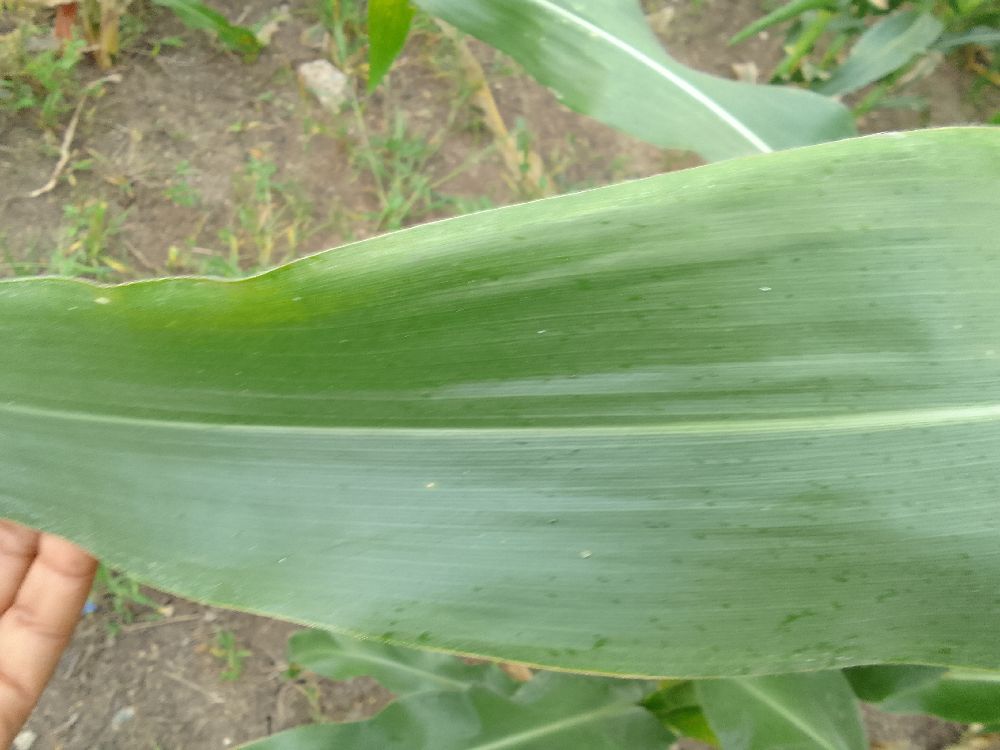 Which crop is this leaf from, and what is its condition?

maize, healthy
